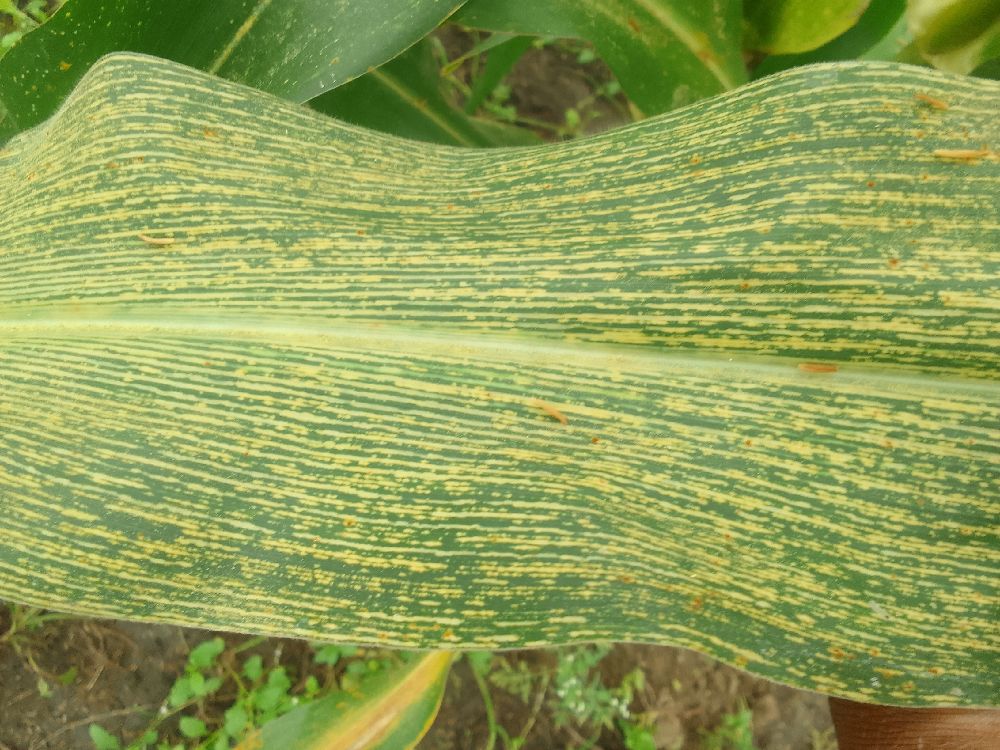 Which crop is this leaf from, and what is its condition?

maize, maize streak virus
